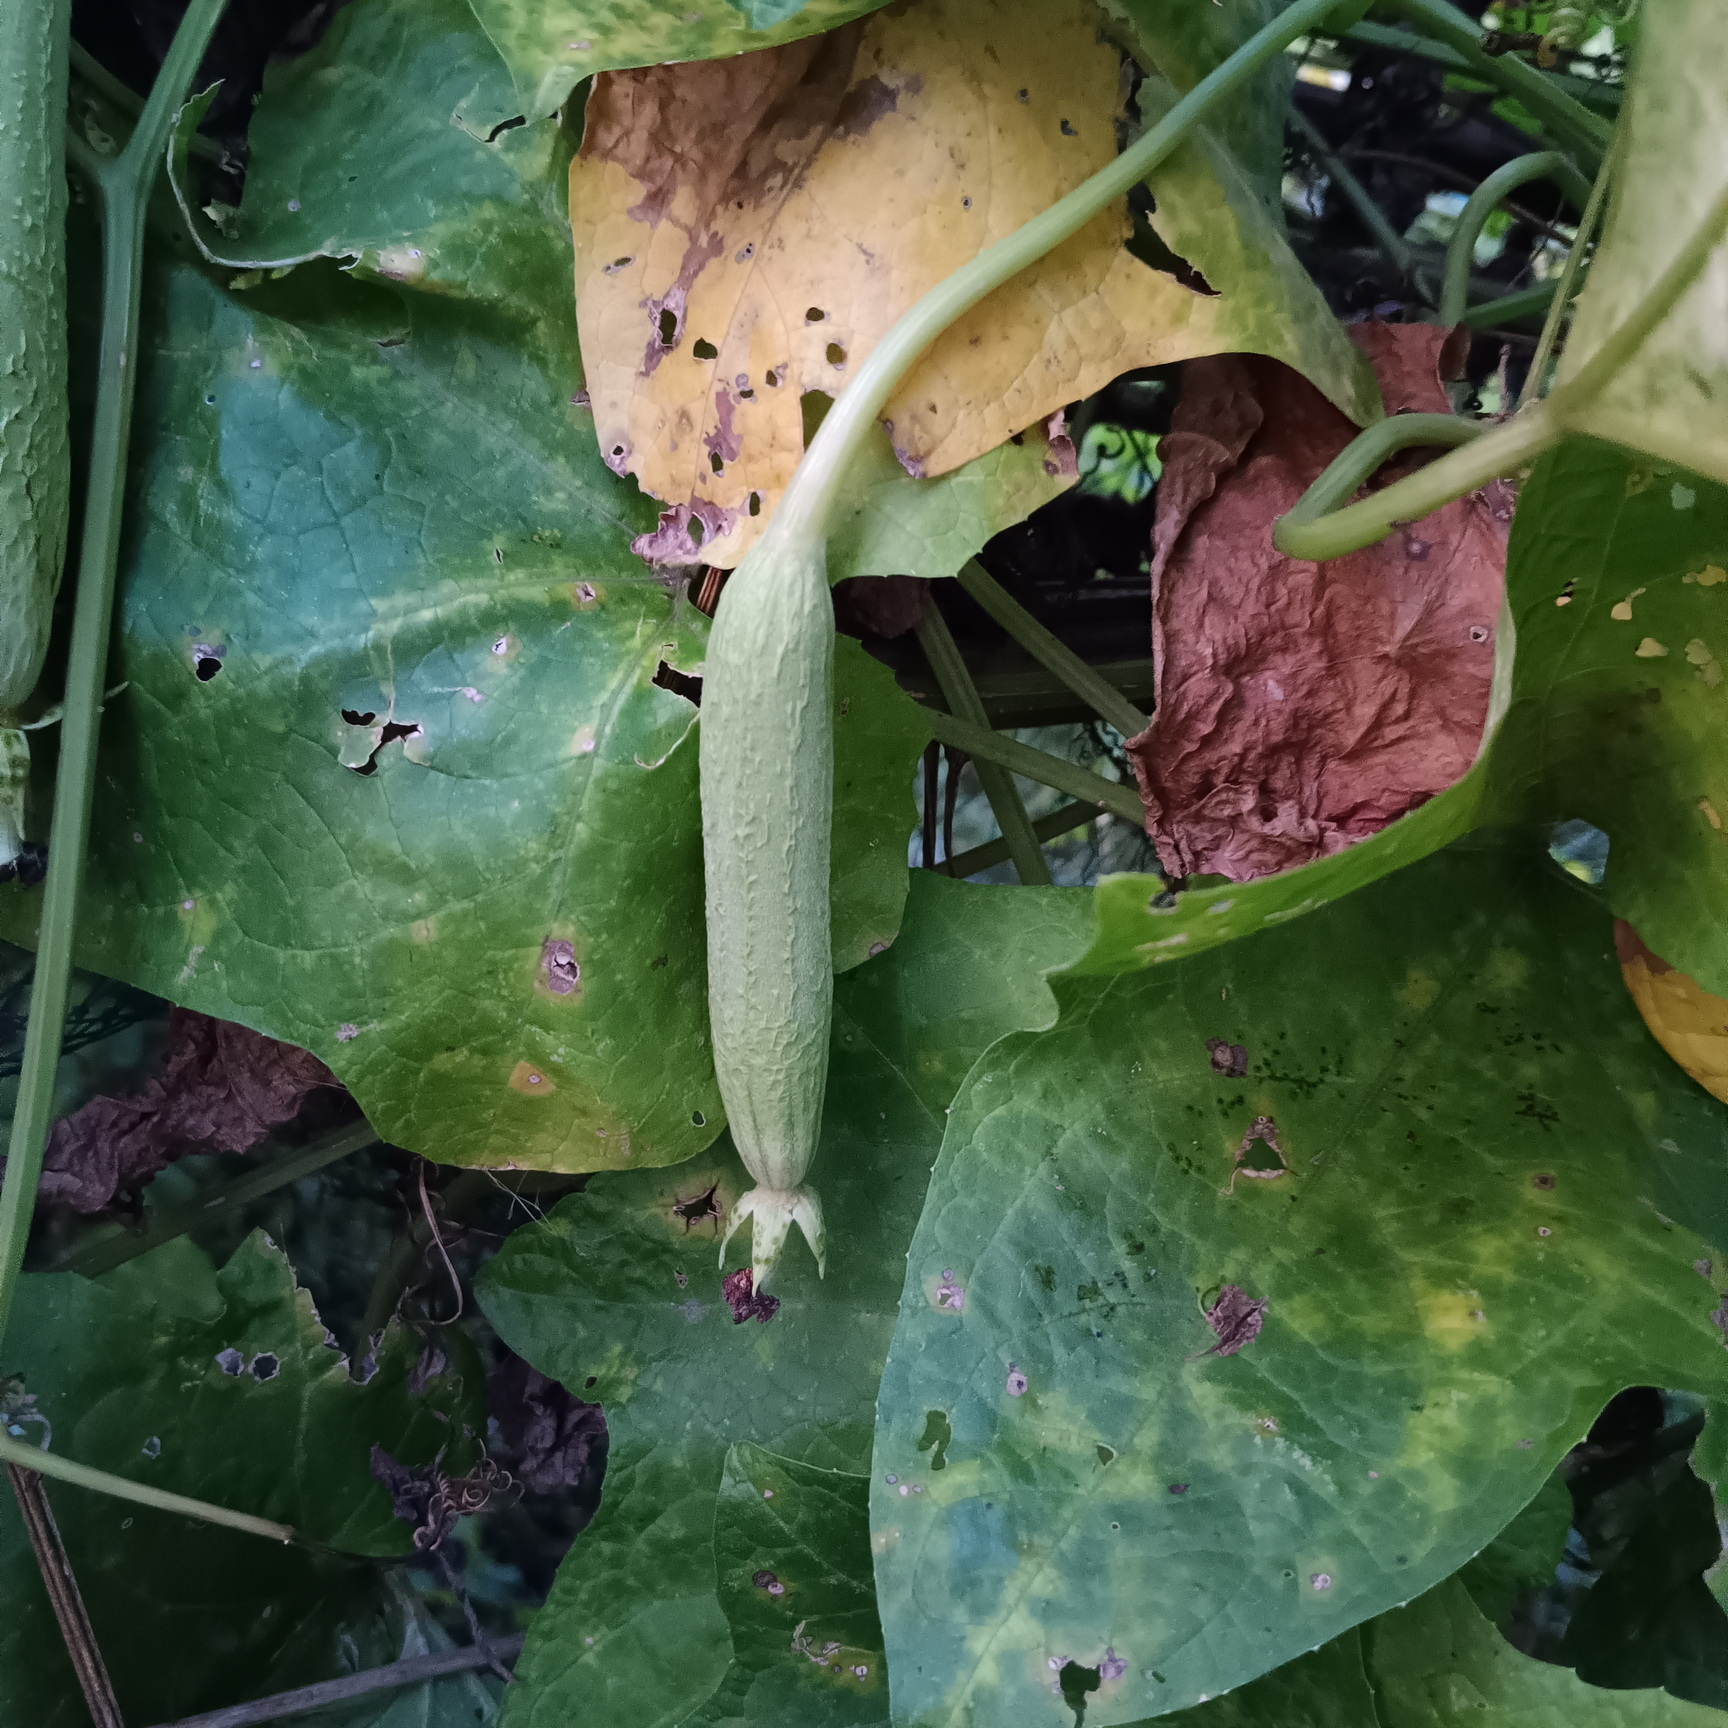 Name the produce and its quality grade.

luffa, fresh
